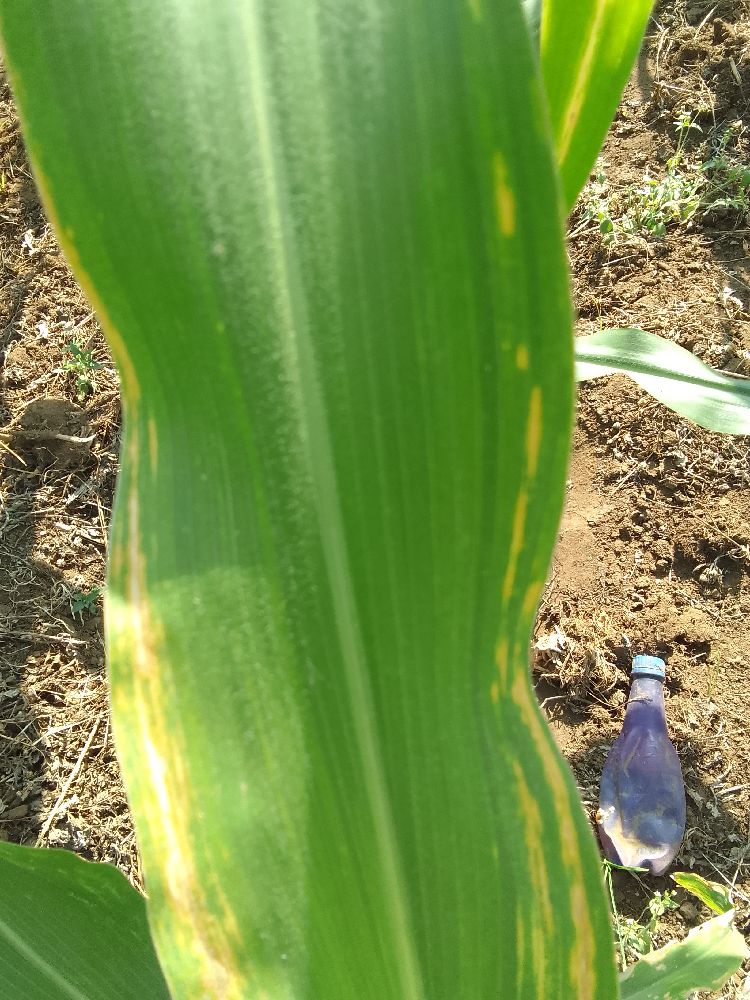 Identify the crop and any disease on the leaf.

maize, maize lethal necrosis
